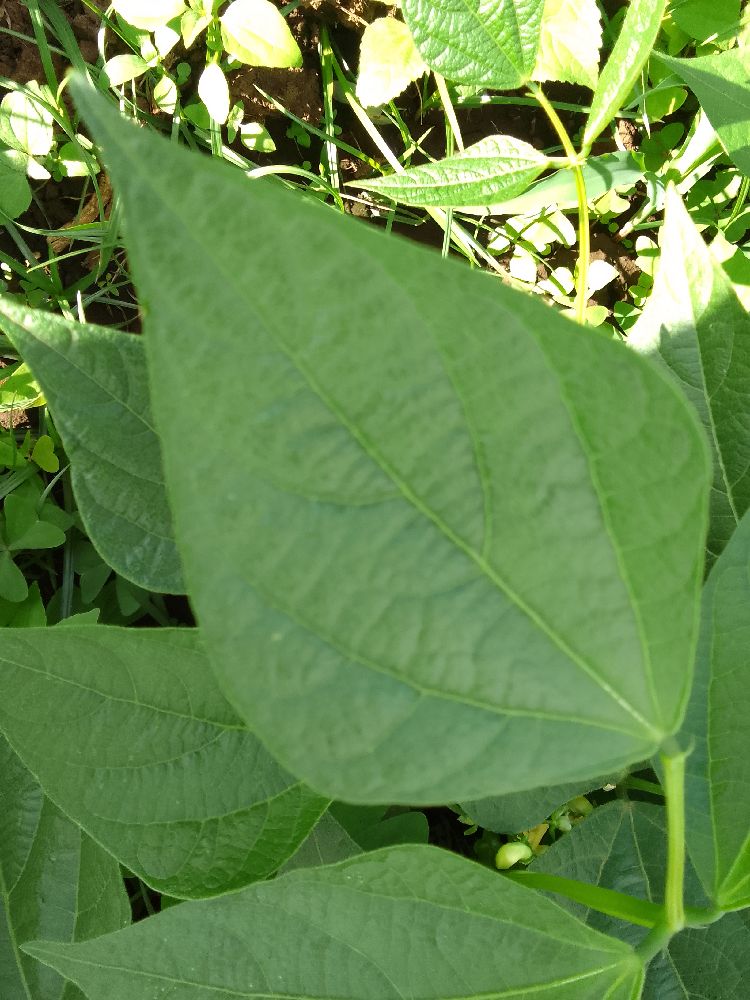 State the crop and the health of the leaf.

common bean, healthy
